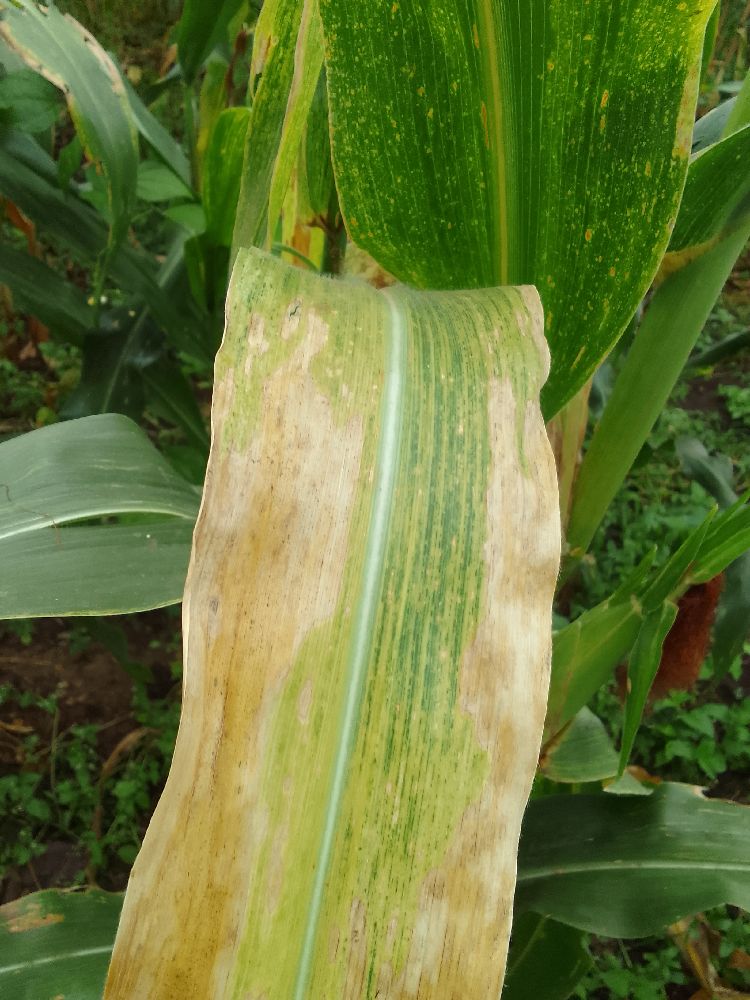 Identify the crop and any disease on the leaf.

maize, maize lethal necrosis
